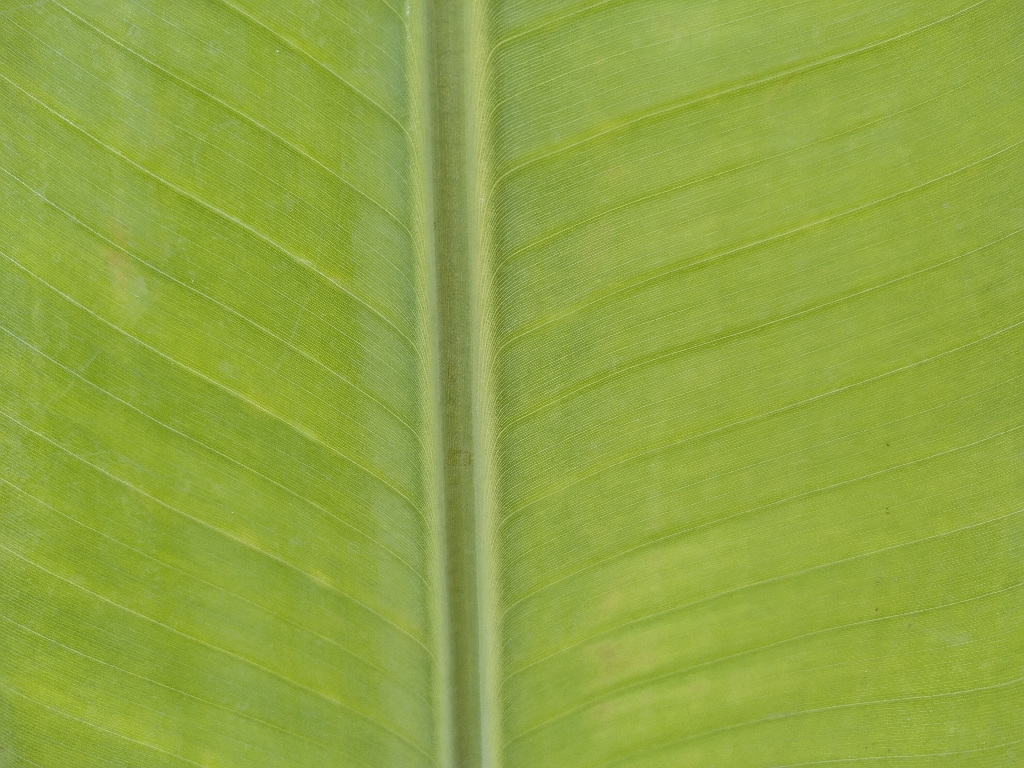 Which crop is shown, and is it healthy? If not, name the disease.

banana, healthy
